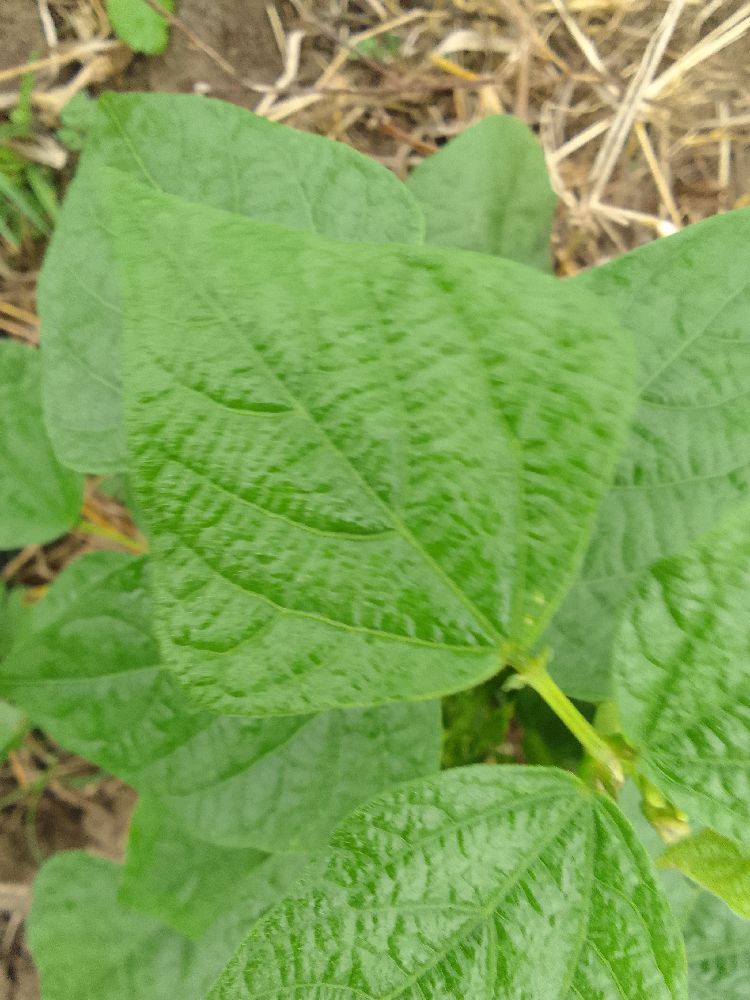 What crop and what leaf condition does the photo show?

common bean, healthy
